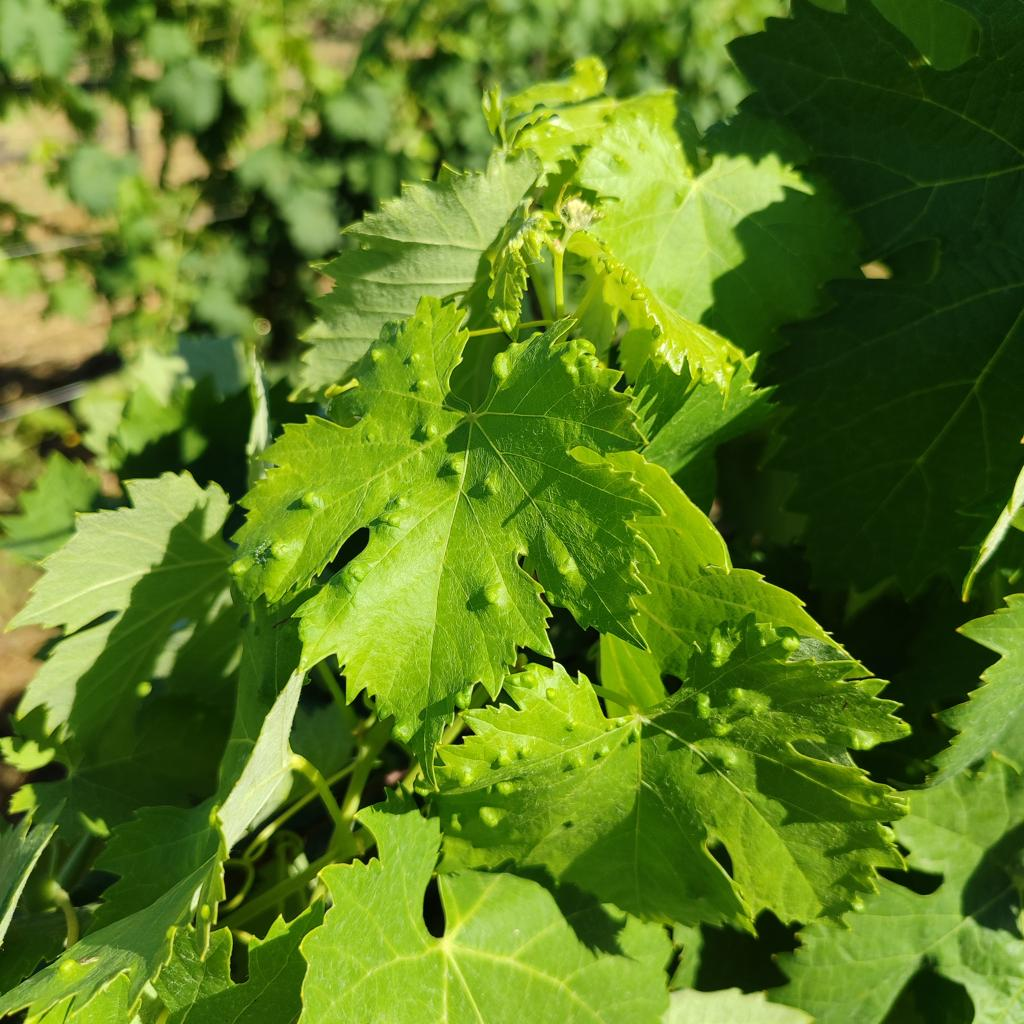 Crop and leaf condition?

grapevine, erineum mite
